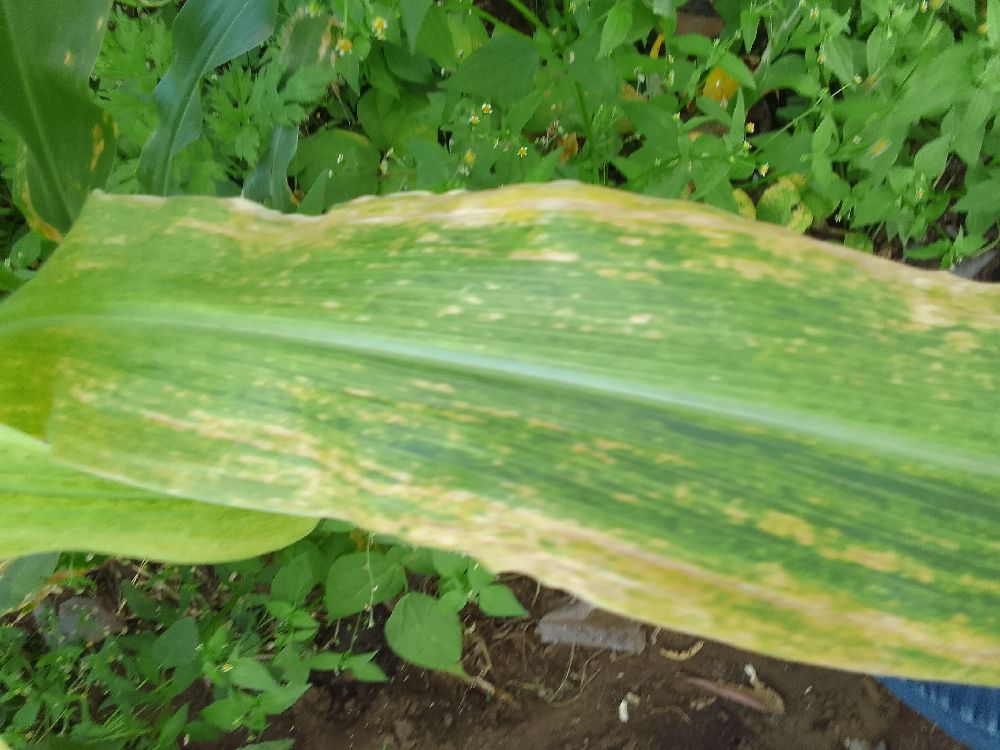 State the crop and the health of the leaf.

maize, maize lethal necrosis
